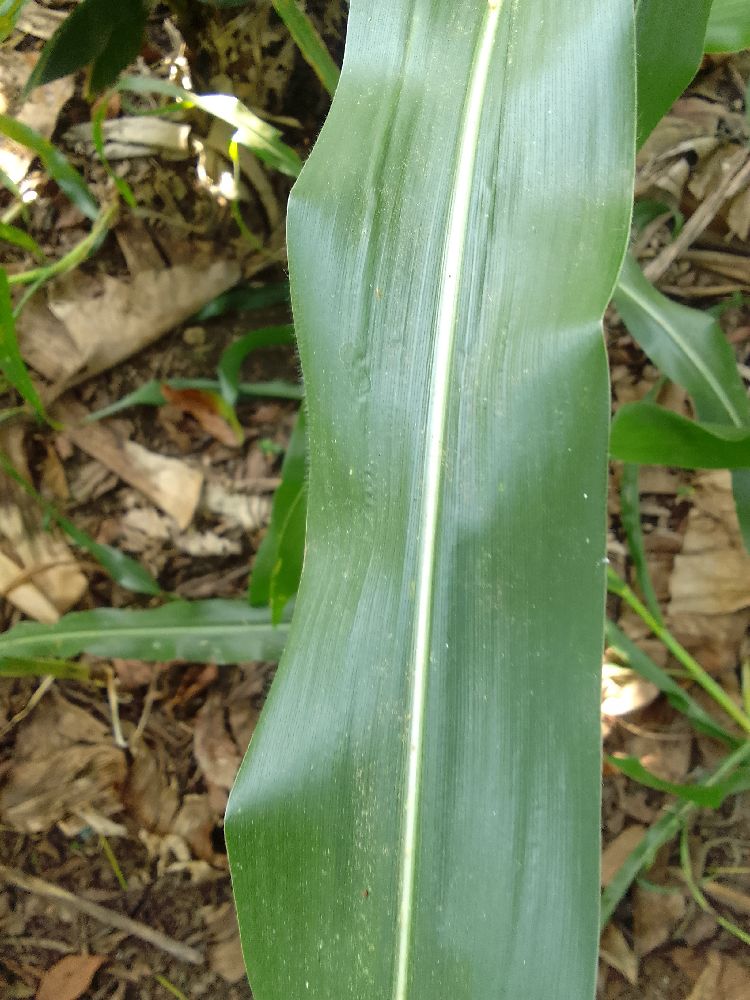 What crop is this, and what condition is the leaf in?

maize, healthy
